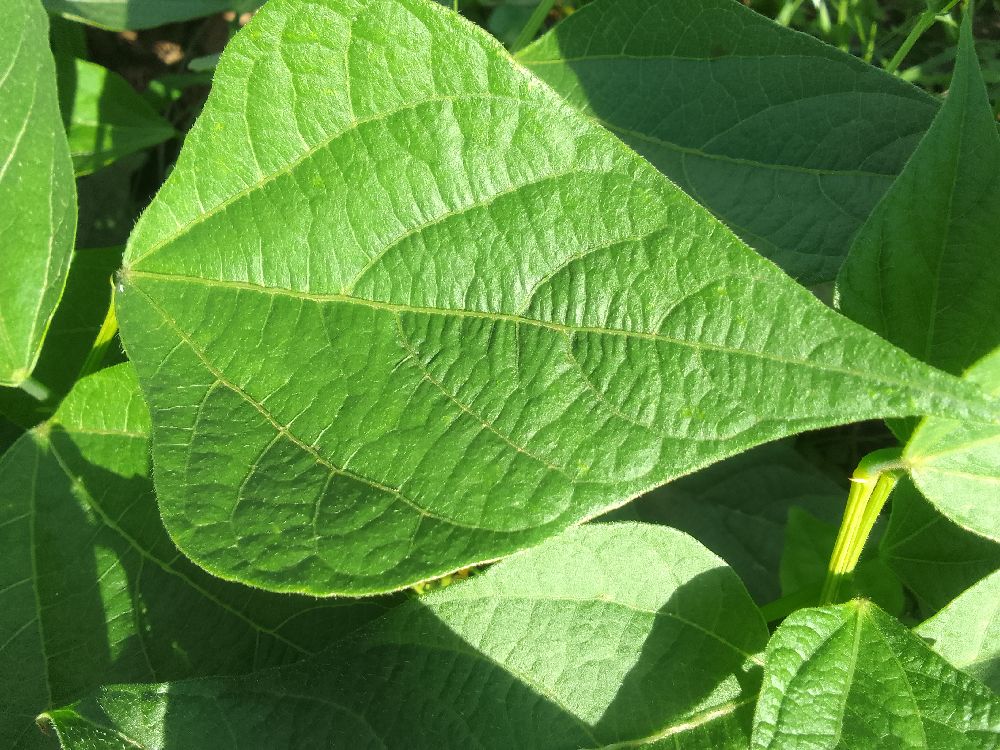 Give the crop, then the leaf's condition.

common bean, healthy
